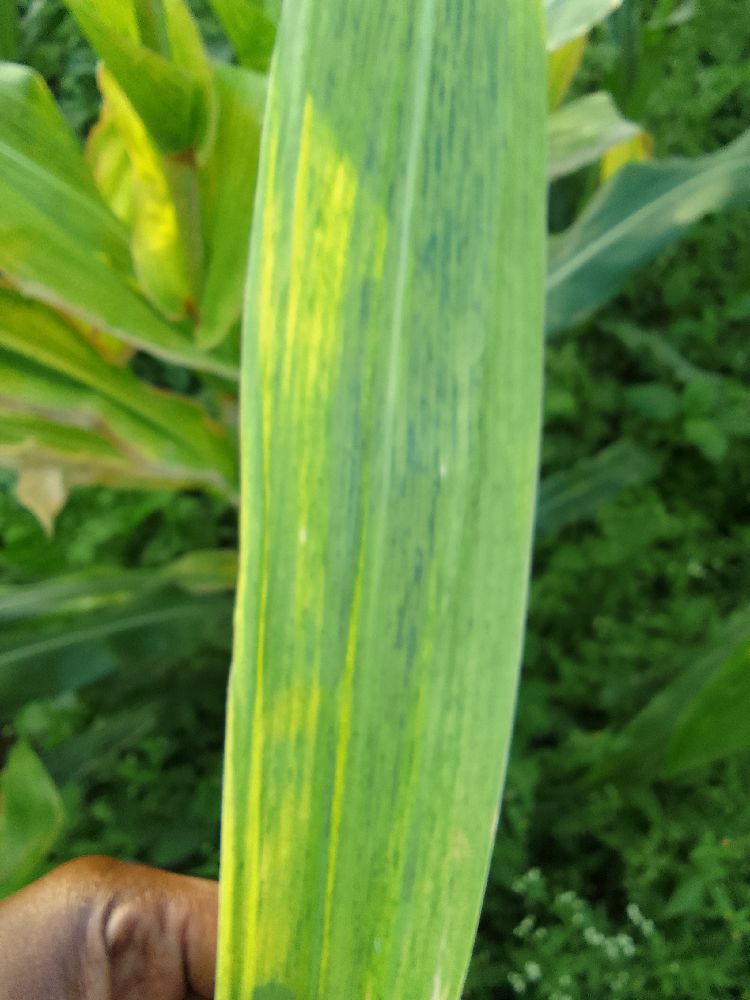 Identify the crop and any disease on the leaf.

maize, maize lethal necrosis
